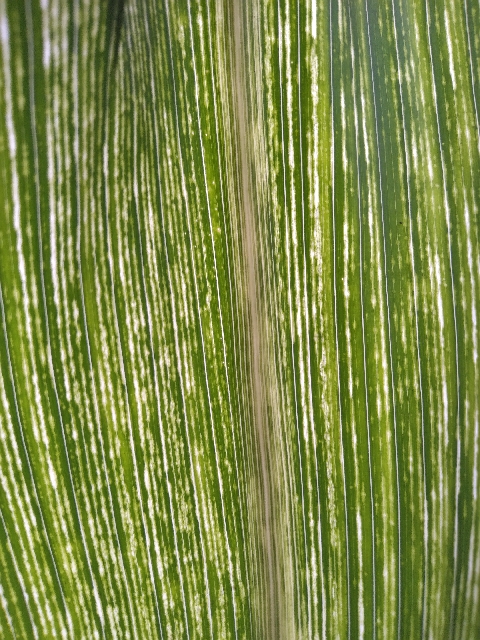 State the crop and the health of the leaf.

maize, maize streak virus
